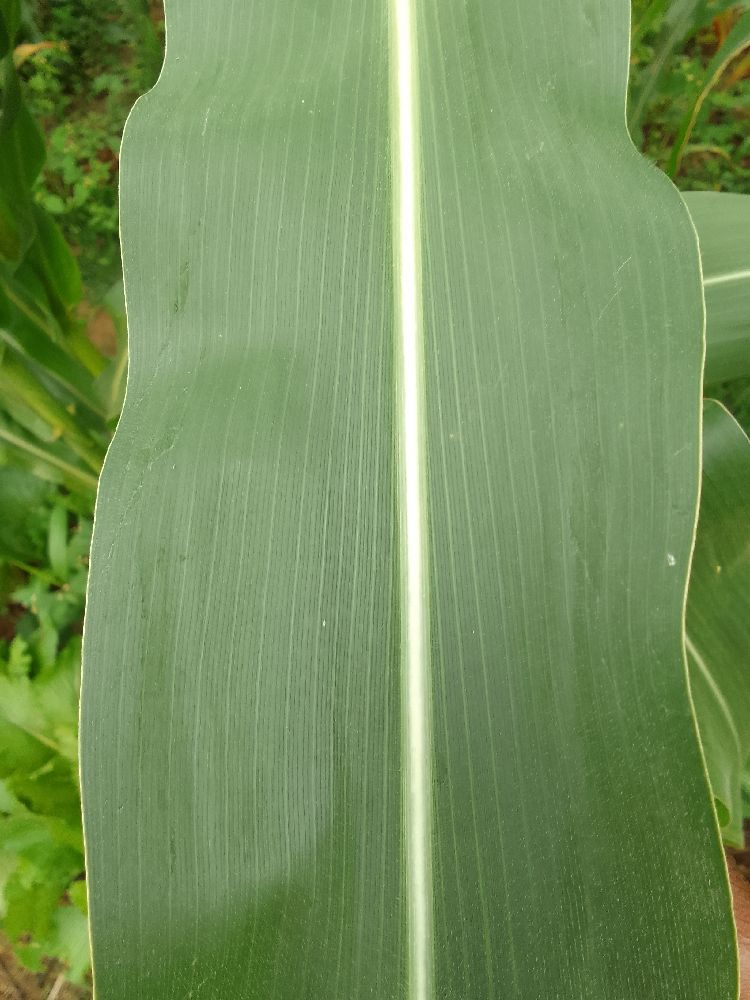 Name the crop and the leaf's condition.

maize, healthy
